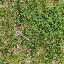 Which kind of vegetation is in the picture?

unstructured weed
